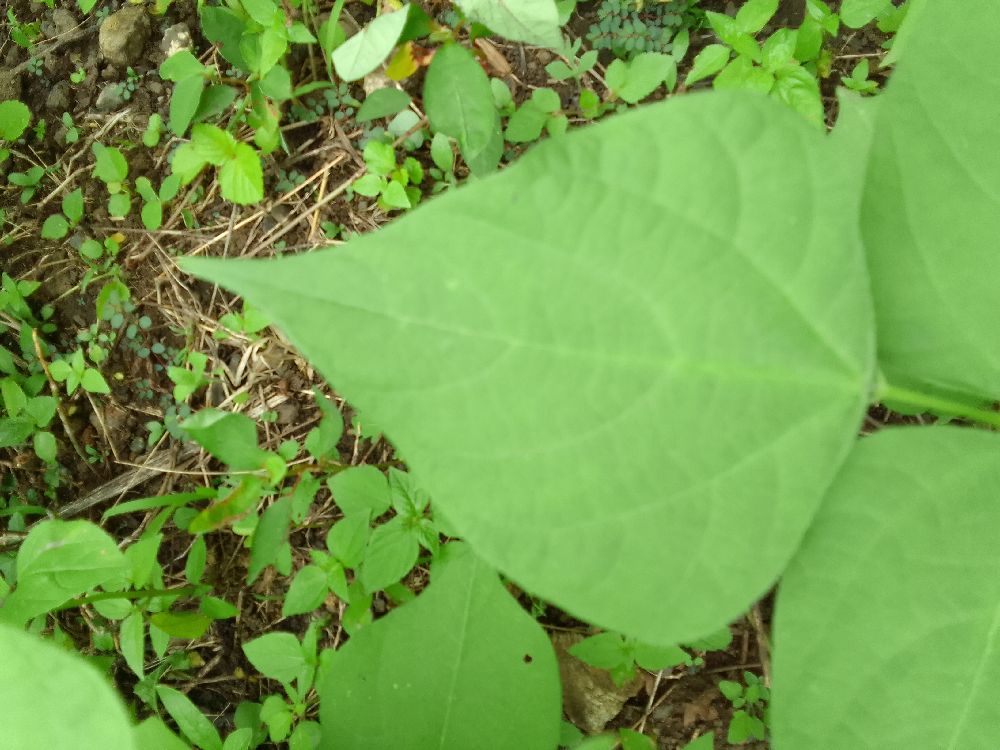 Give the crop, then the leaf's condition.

common bean, healthy
